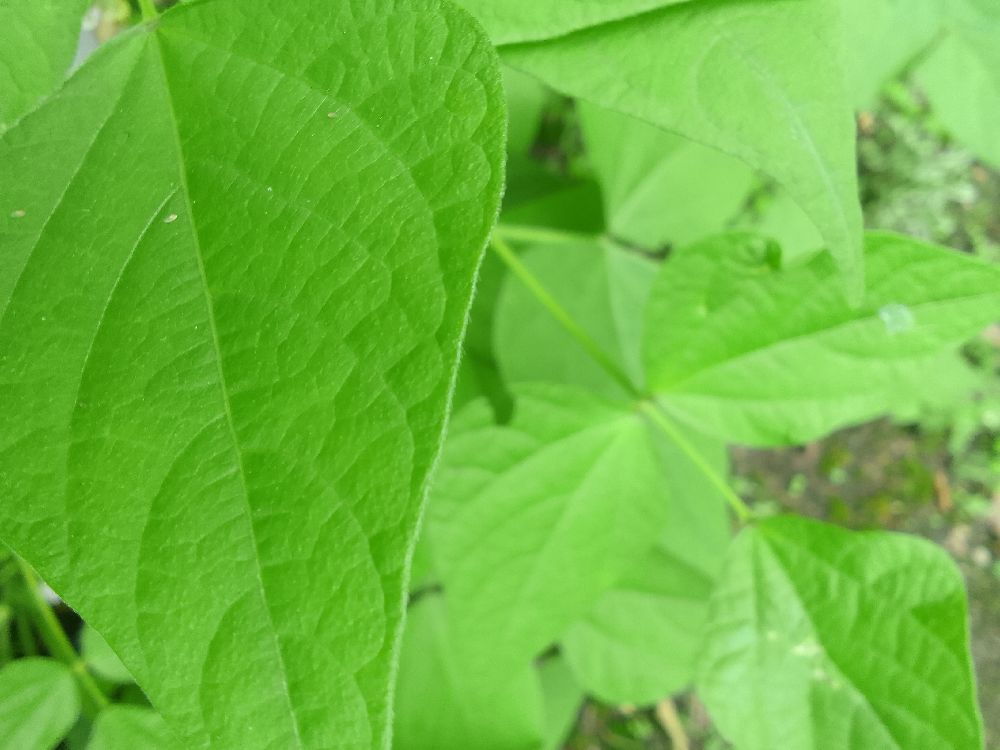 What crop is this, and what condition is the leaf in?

common bean, healthy
